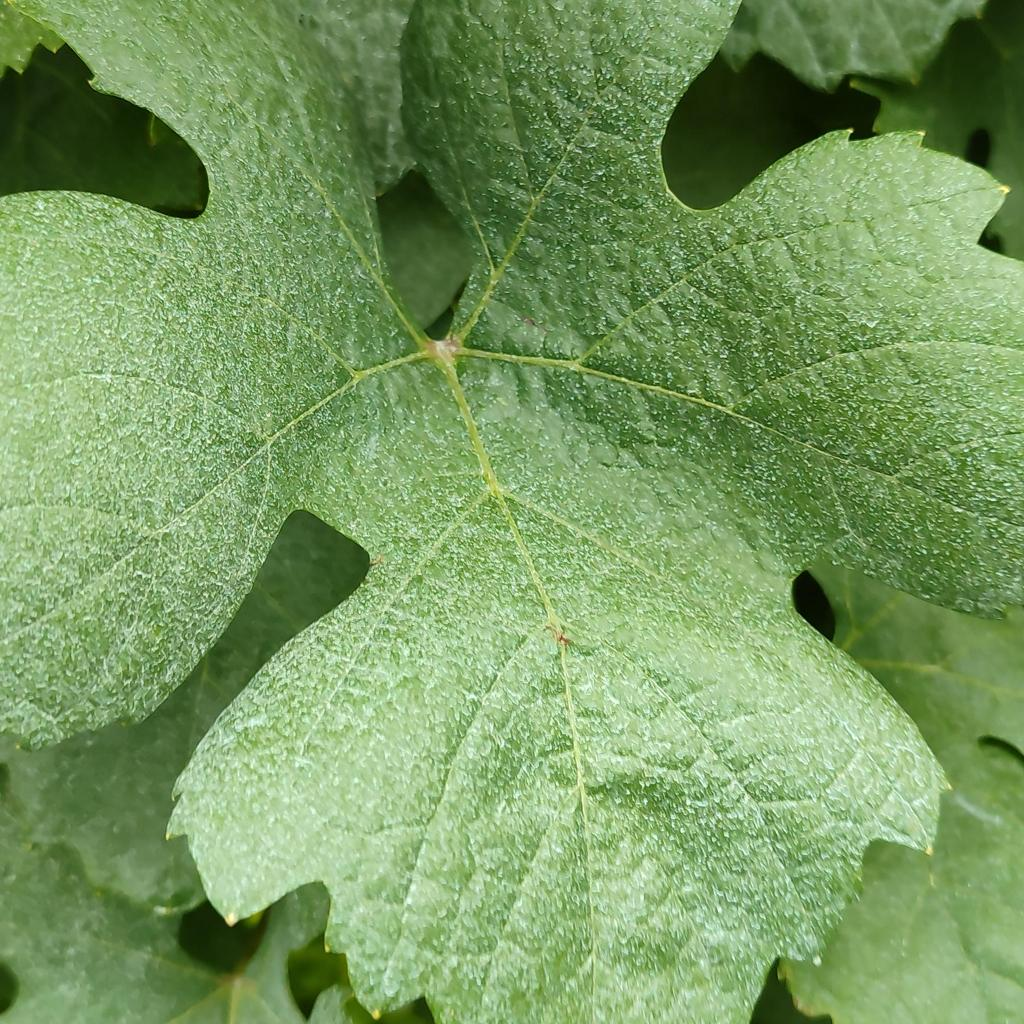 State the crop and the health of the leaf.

grapevine, healthy
